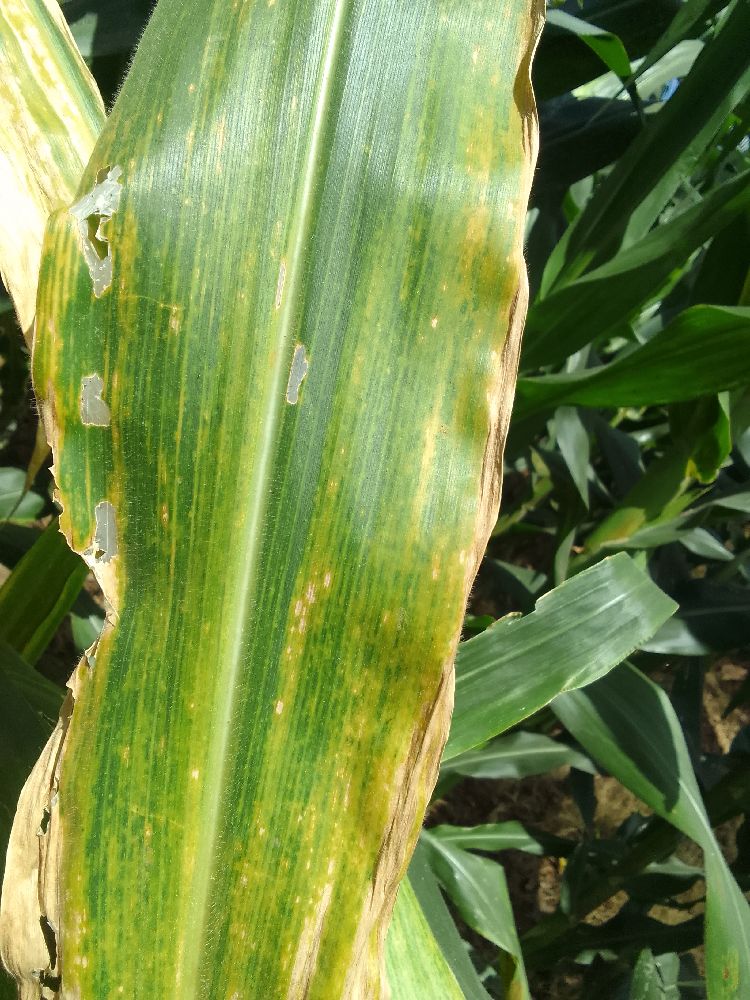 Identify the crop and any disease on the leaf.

maize, maize lethal necrosis
